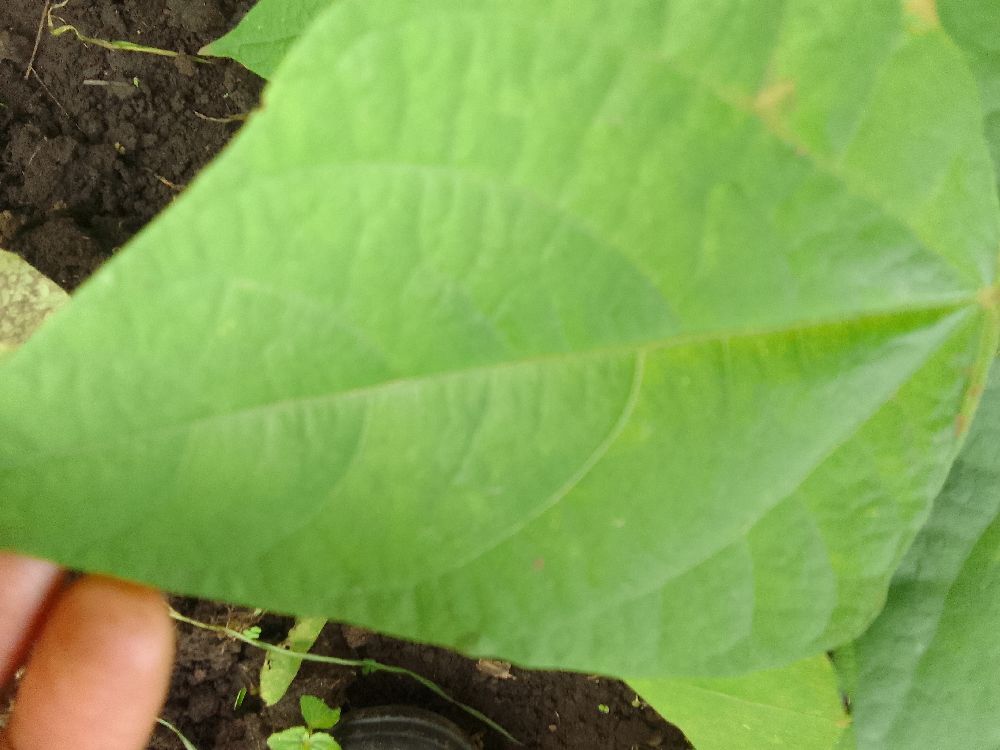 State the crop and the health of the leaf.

common bean, healthy
